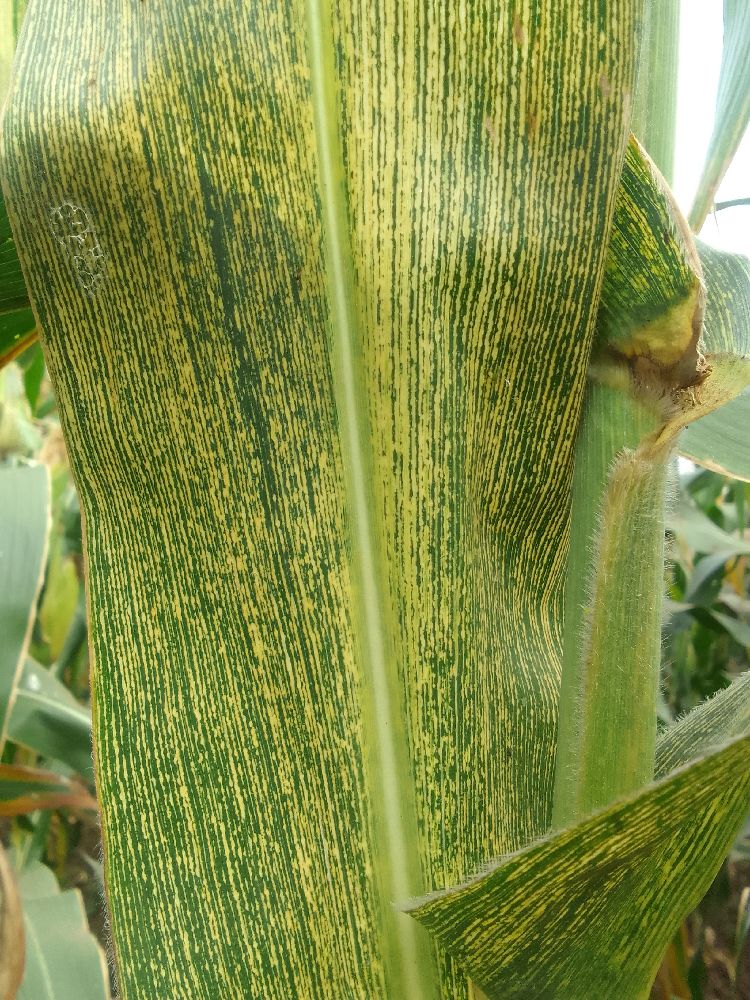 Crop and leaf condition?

maize, maize streak virus
